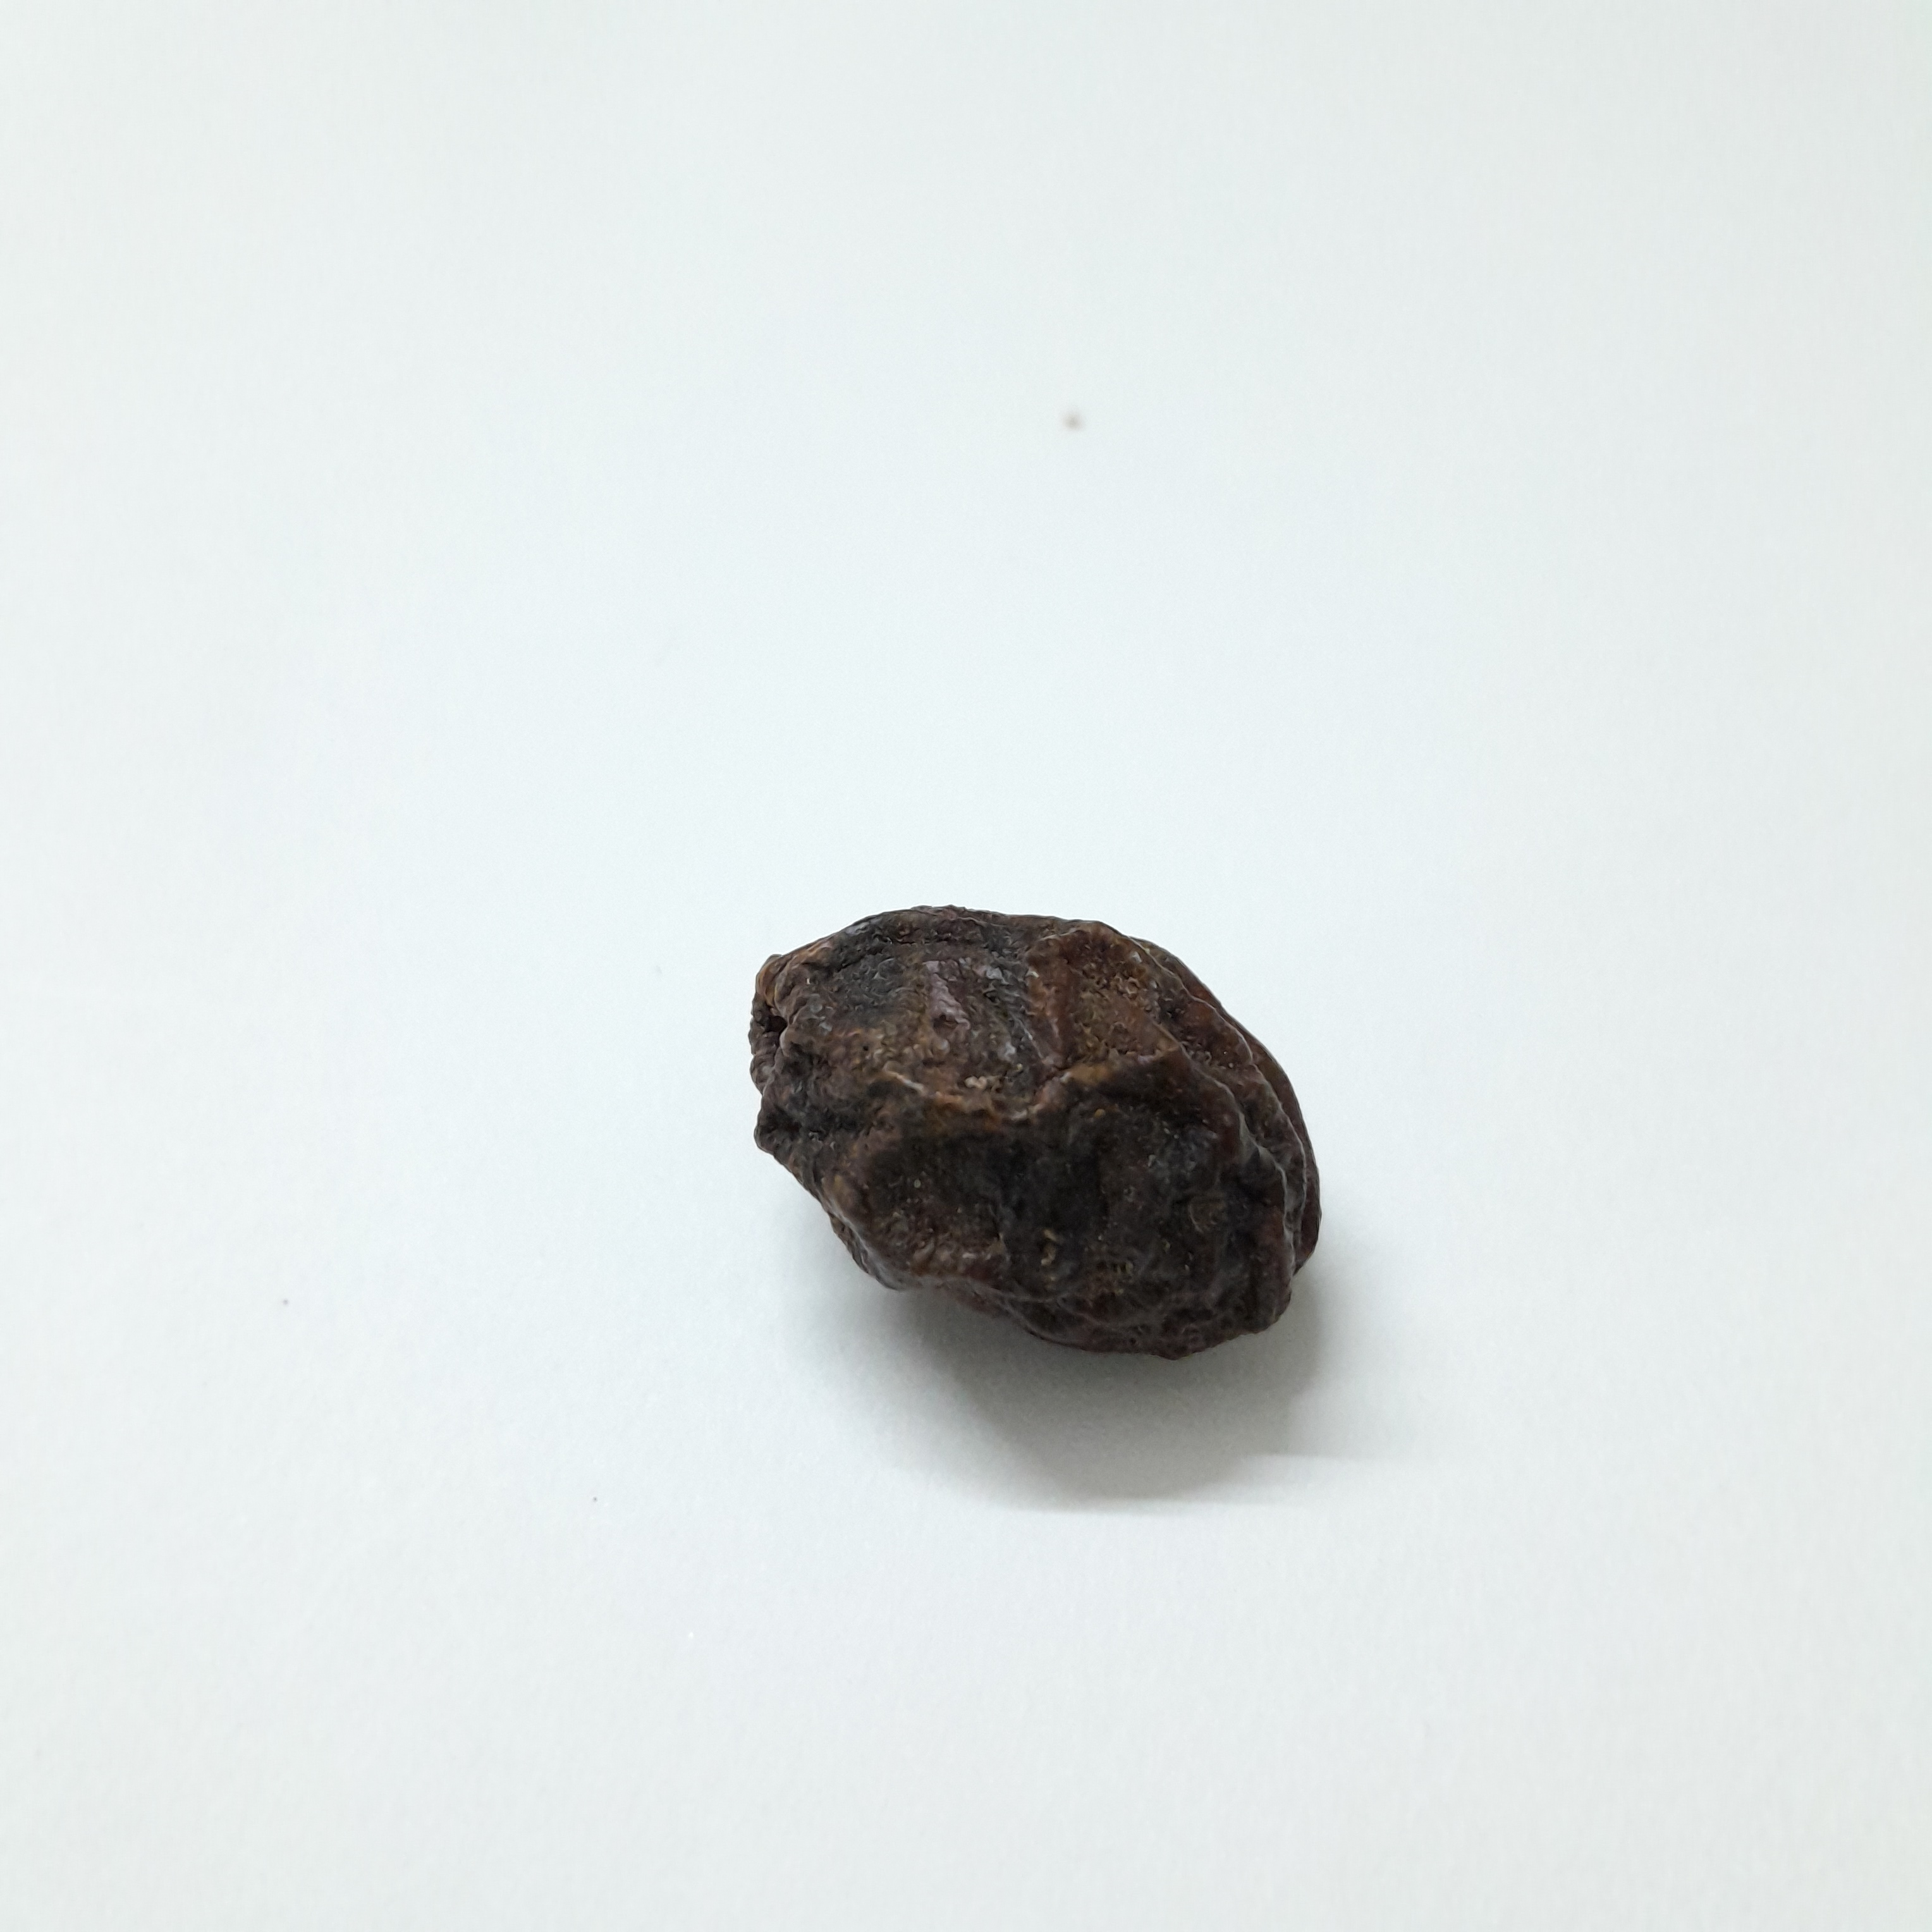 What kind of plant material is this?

kadukharik
